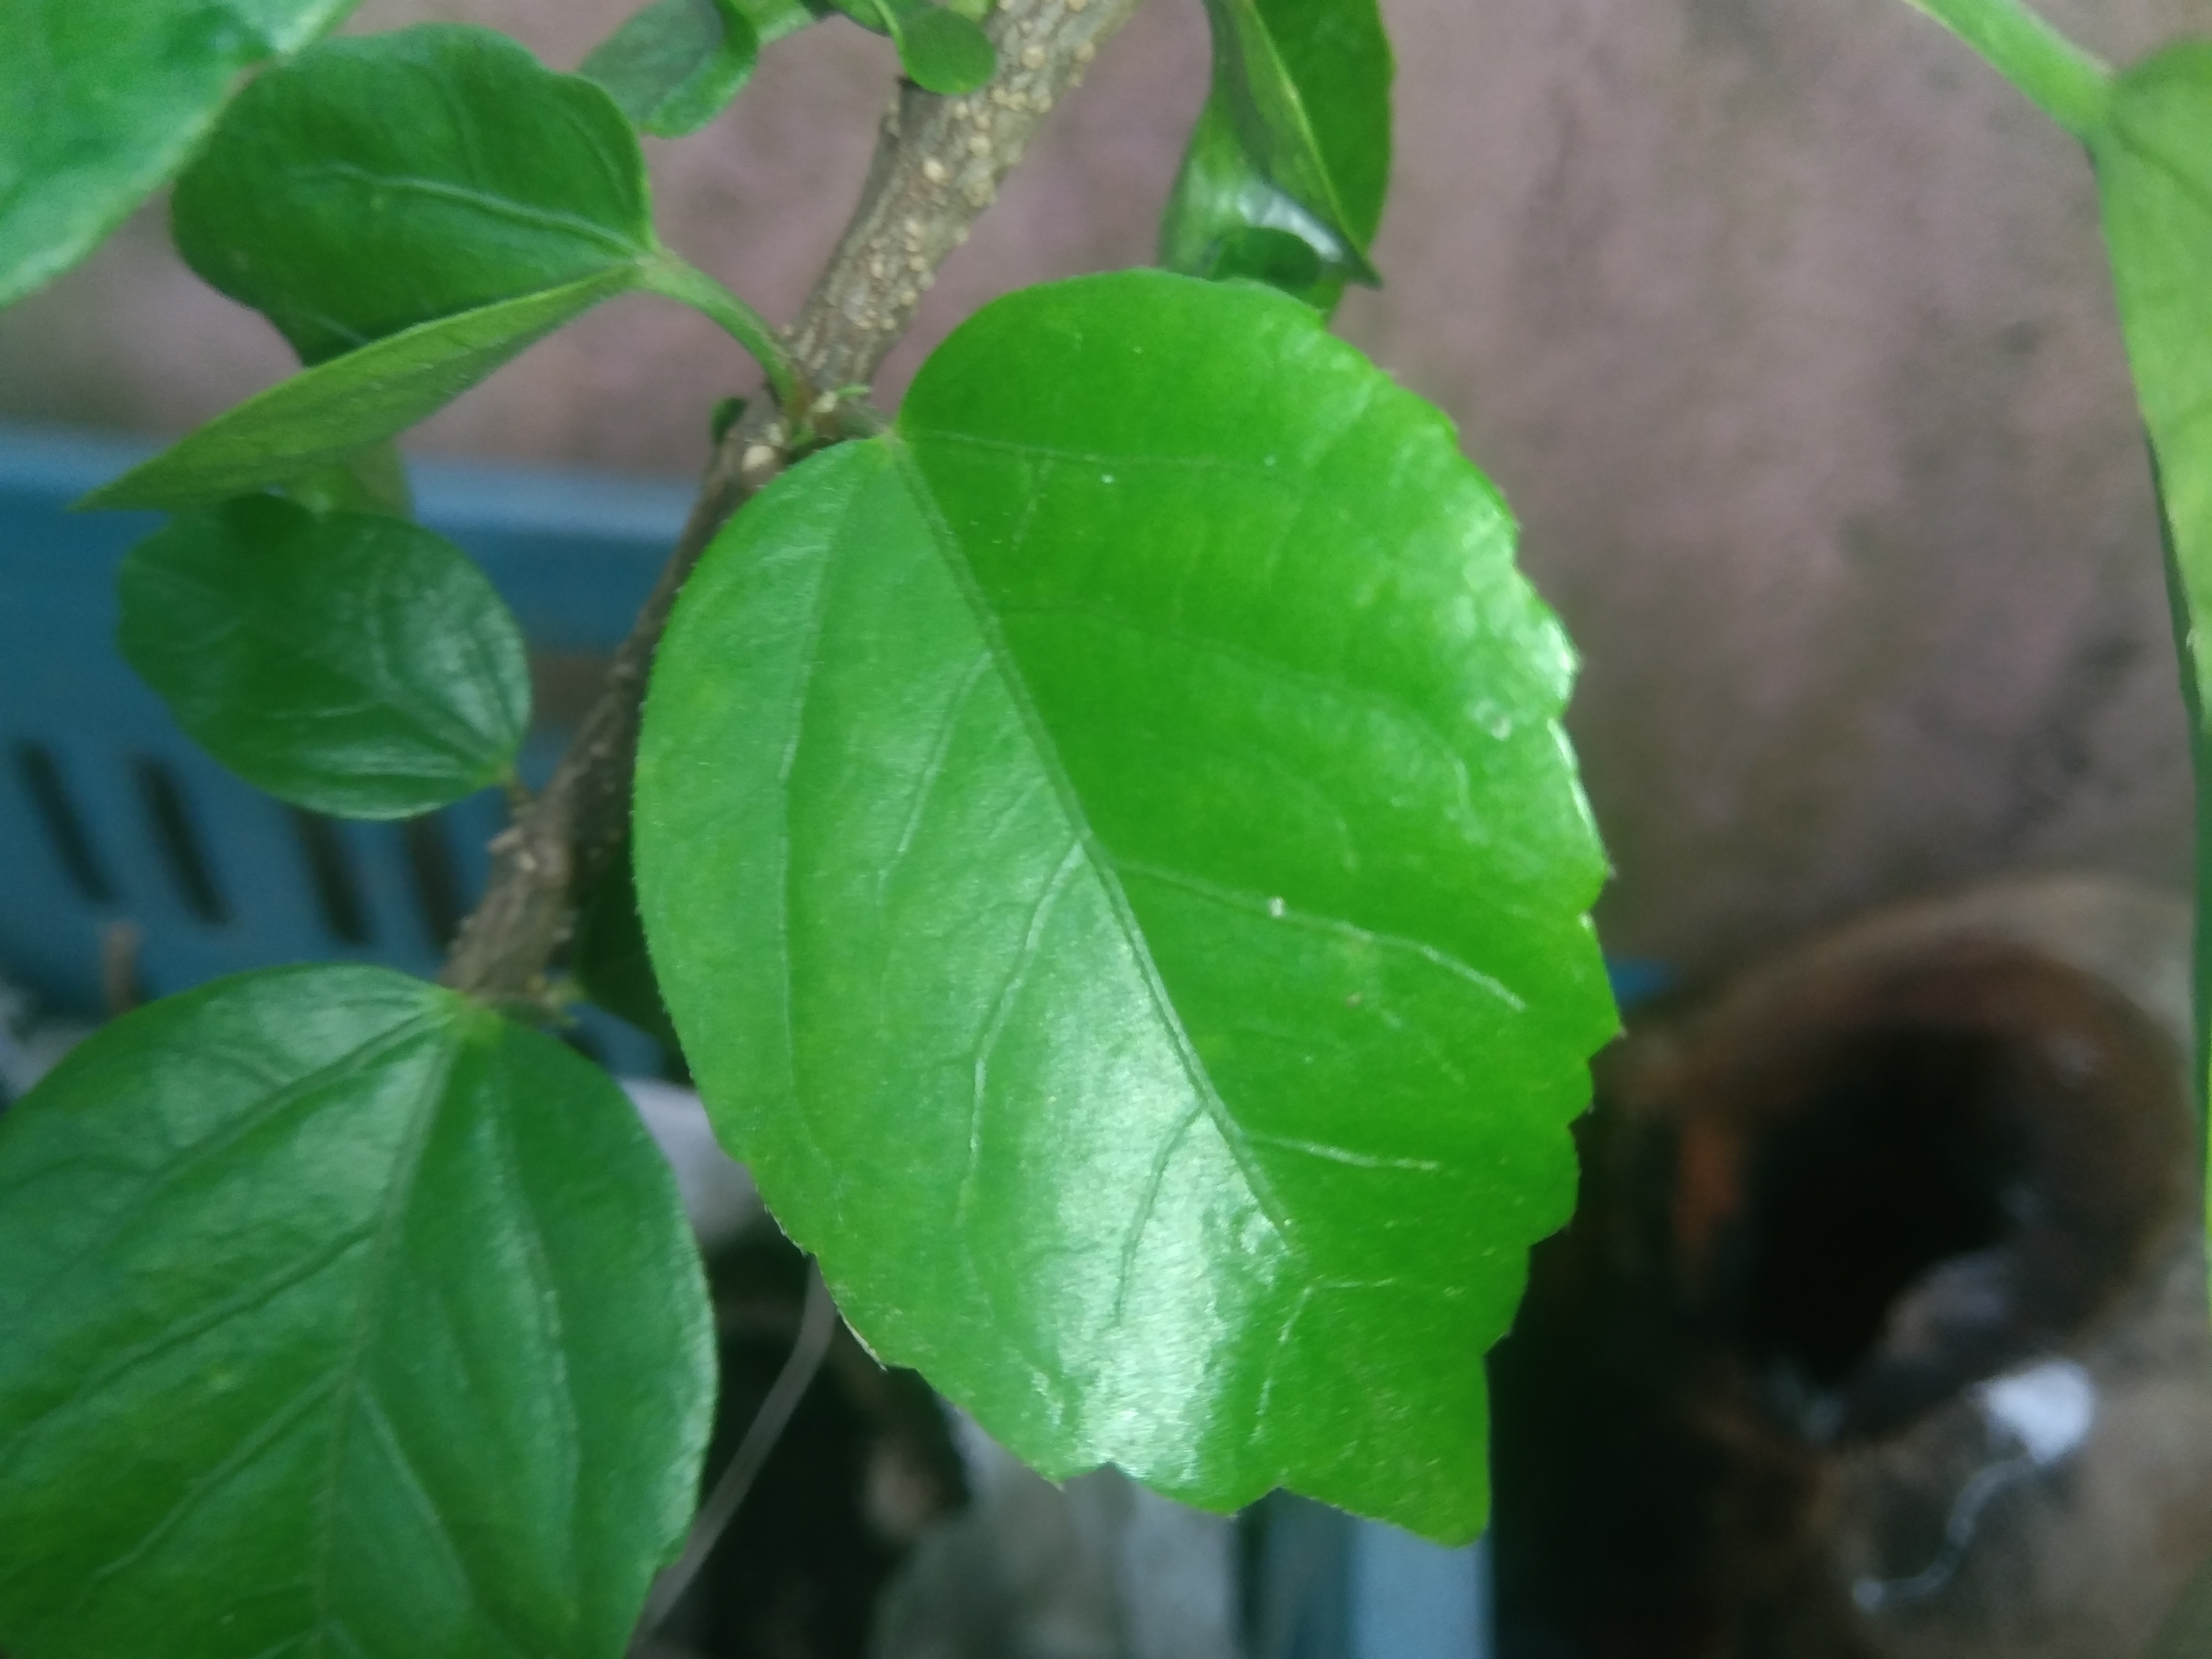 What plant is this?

hibiscus
